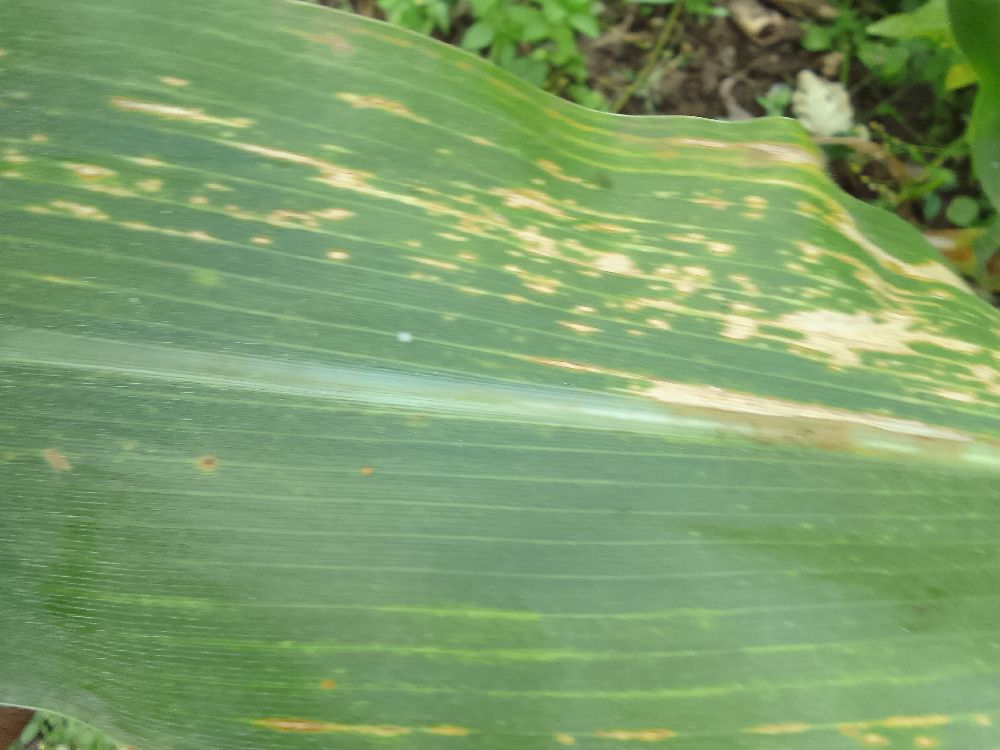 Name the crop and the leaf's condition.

maize, maize lethal necrosis
